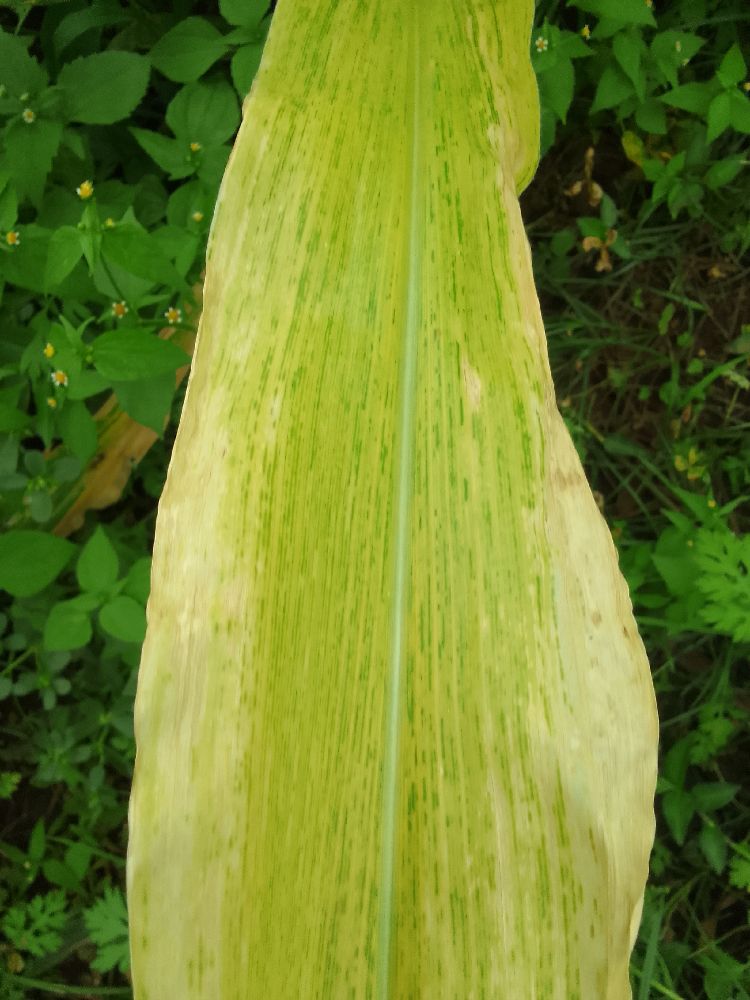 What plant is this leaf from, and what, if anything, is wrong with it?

maize, maize lethal necrosis
